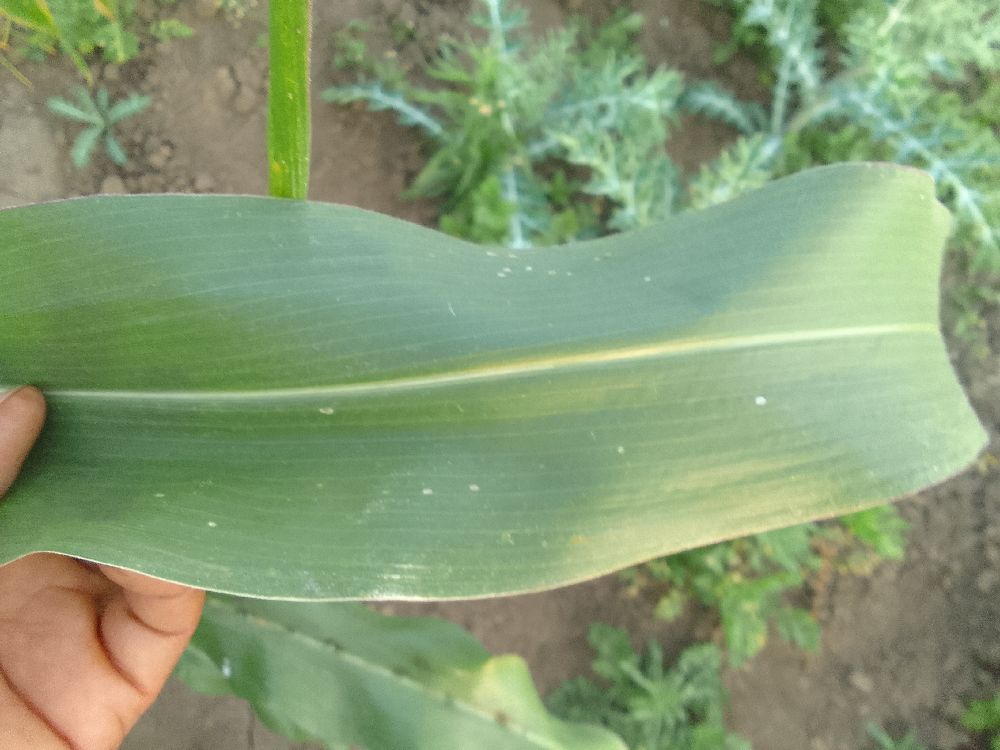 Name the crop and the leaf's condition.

maize, healthy
